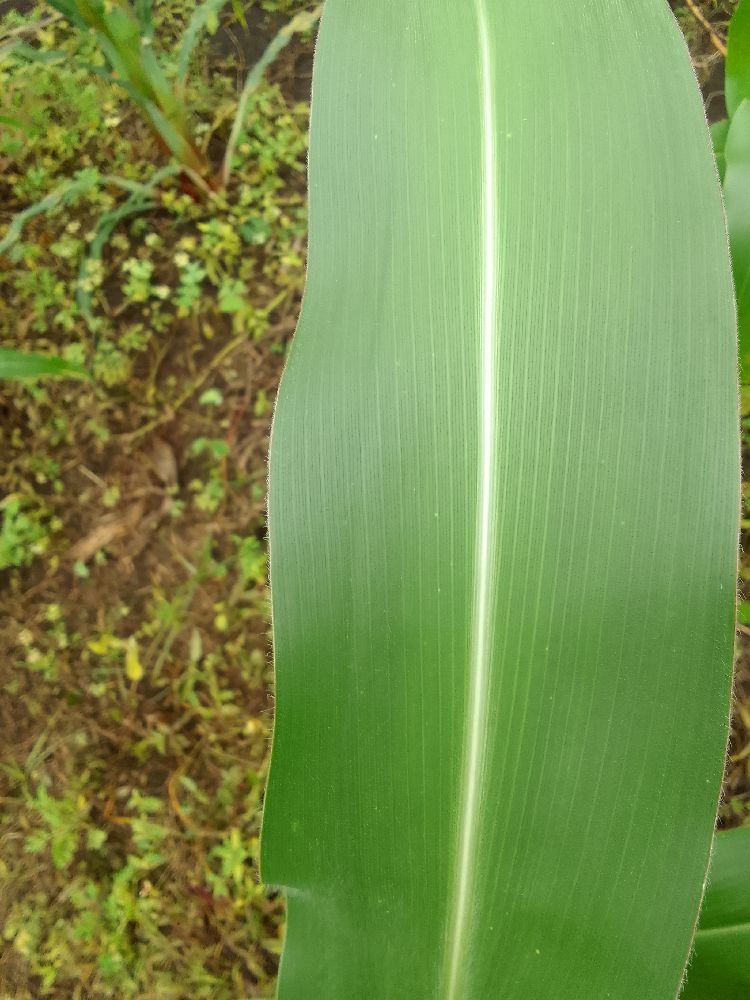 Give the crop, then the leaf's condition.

maize, healthy
